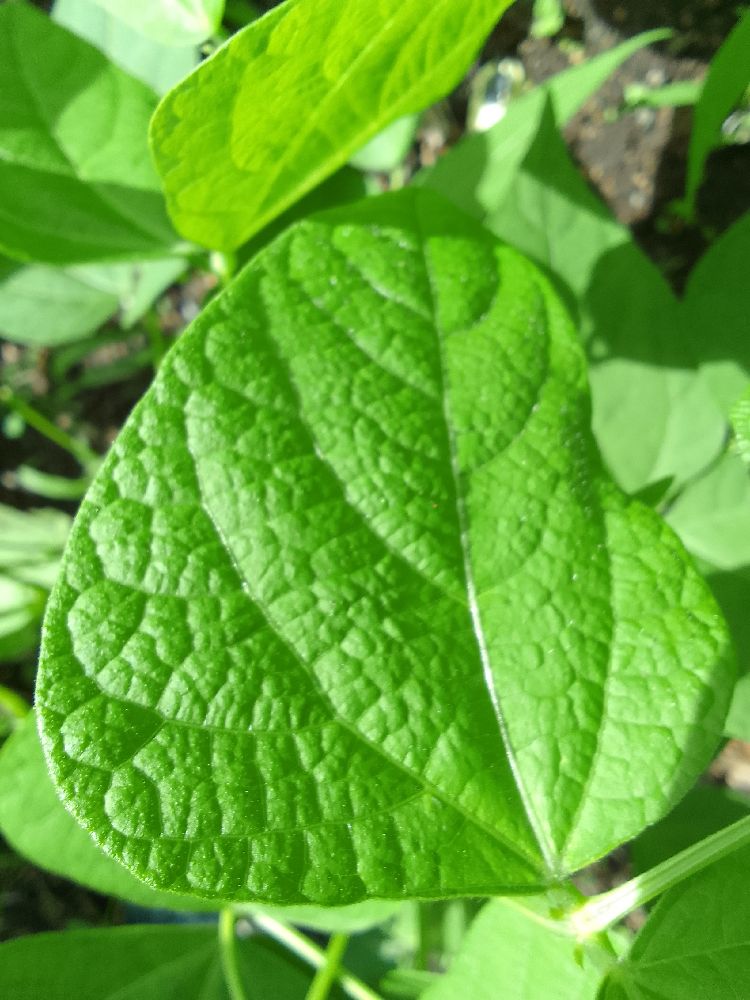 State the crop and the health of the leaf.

common bean, healthy
